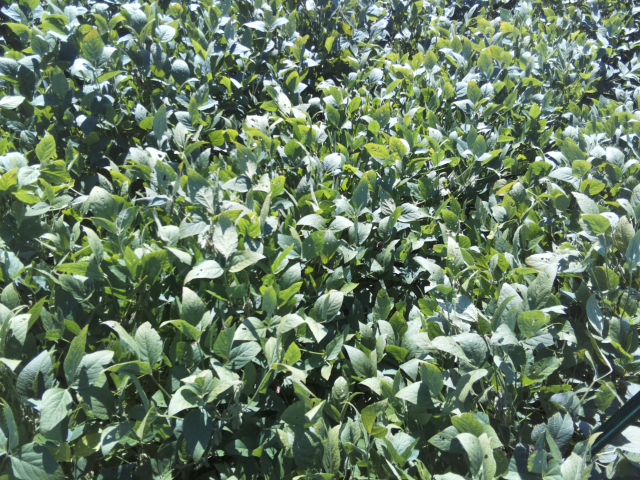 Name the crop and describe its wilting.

soybean, leaflets folding inward at secondary pulvinus with no turgor loss in leaflets or petioles
